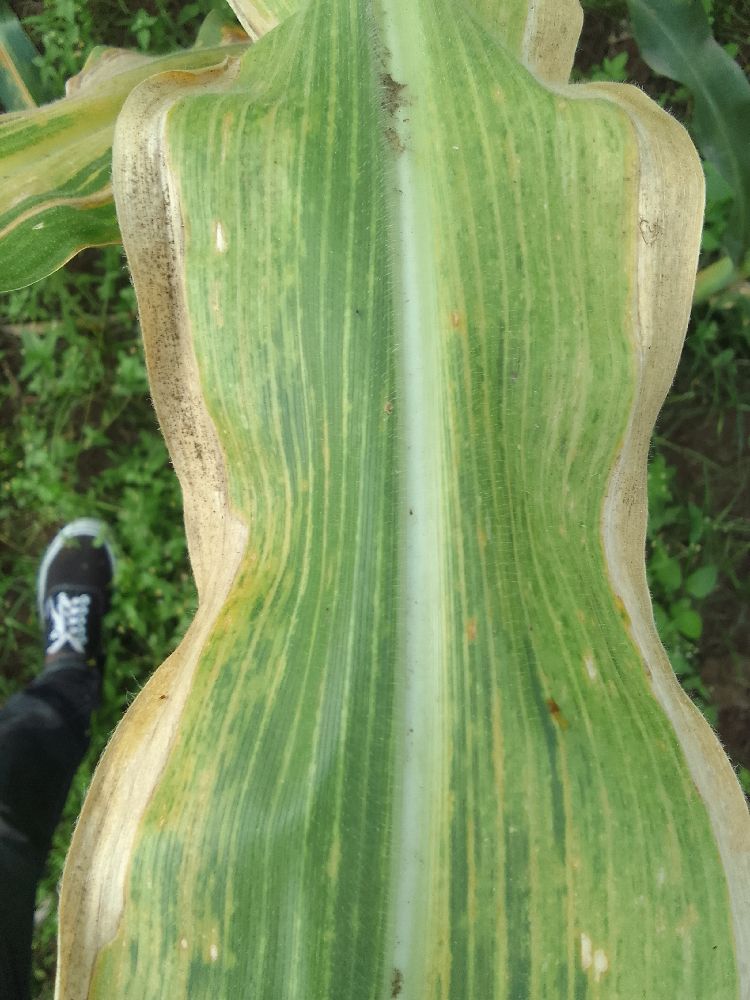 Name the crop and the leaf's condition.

maize, maize lethal necrosis
